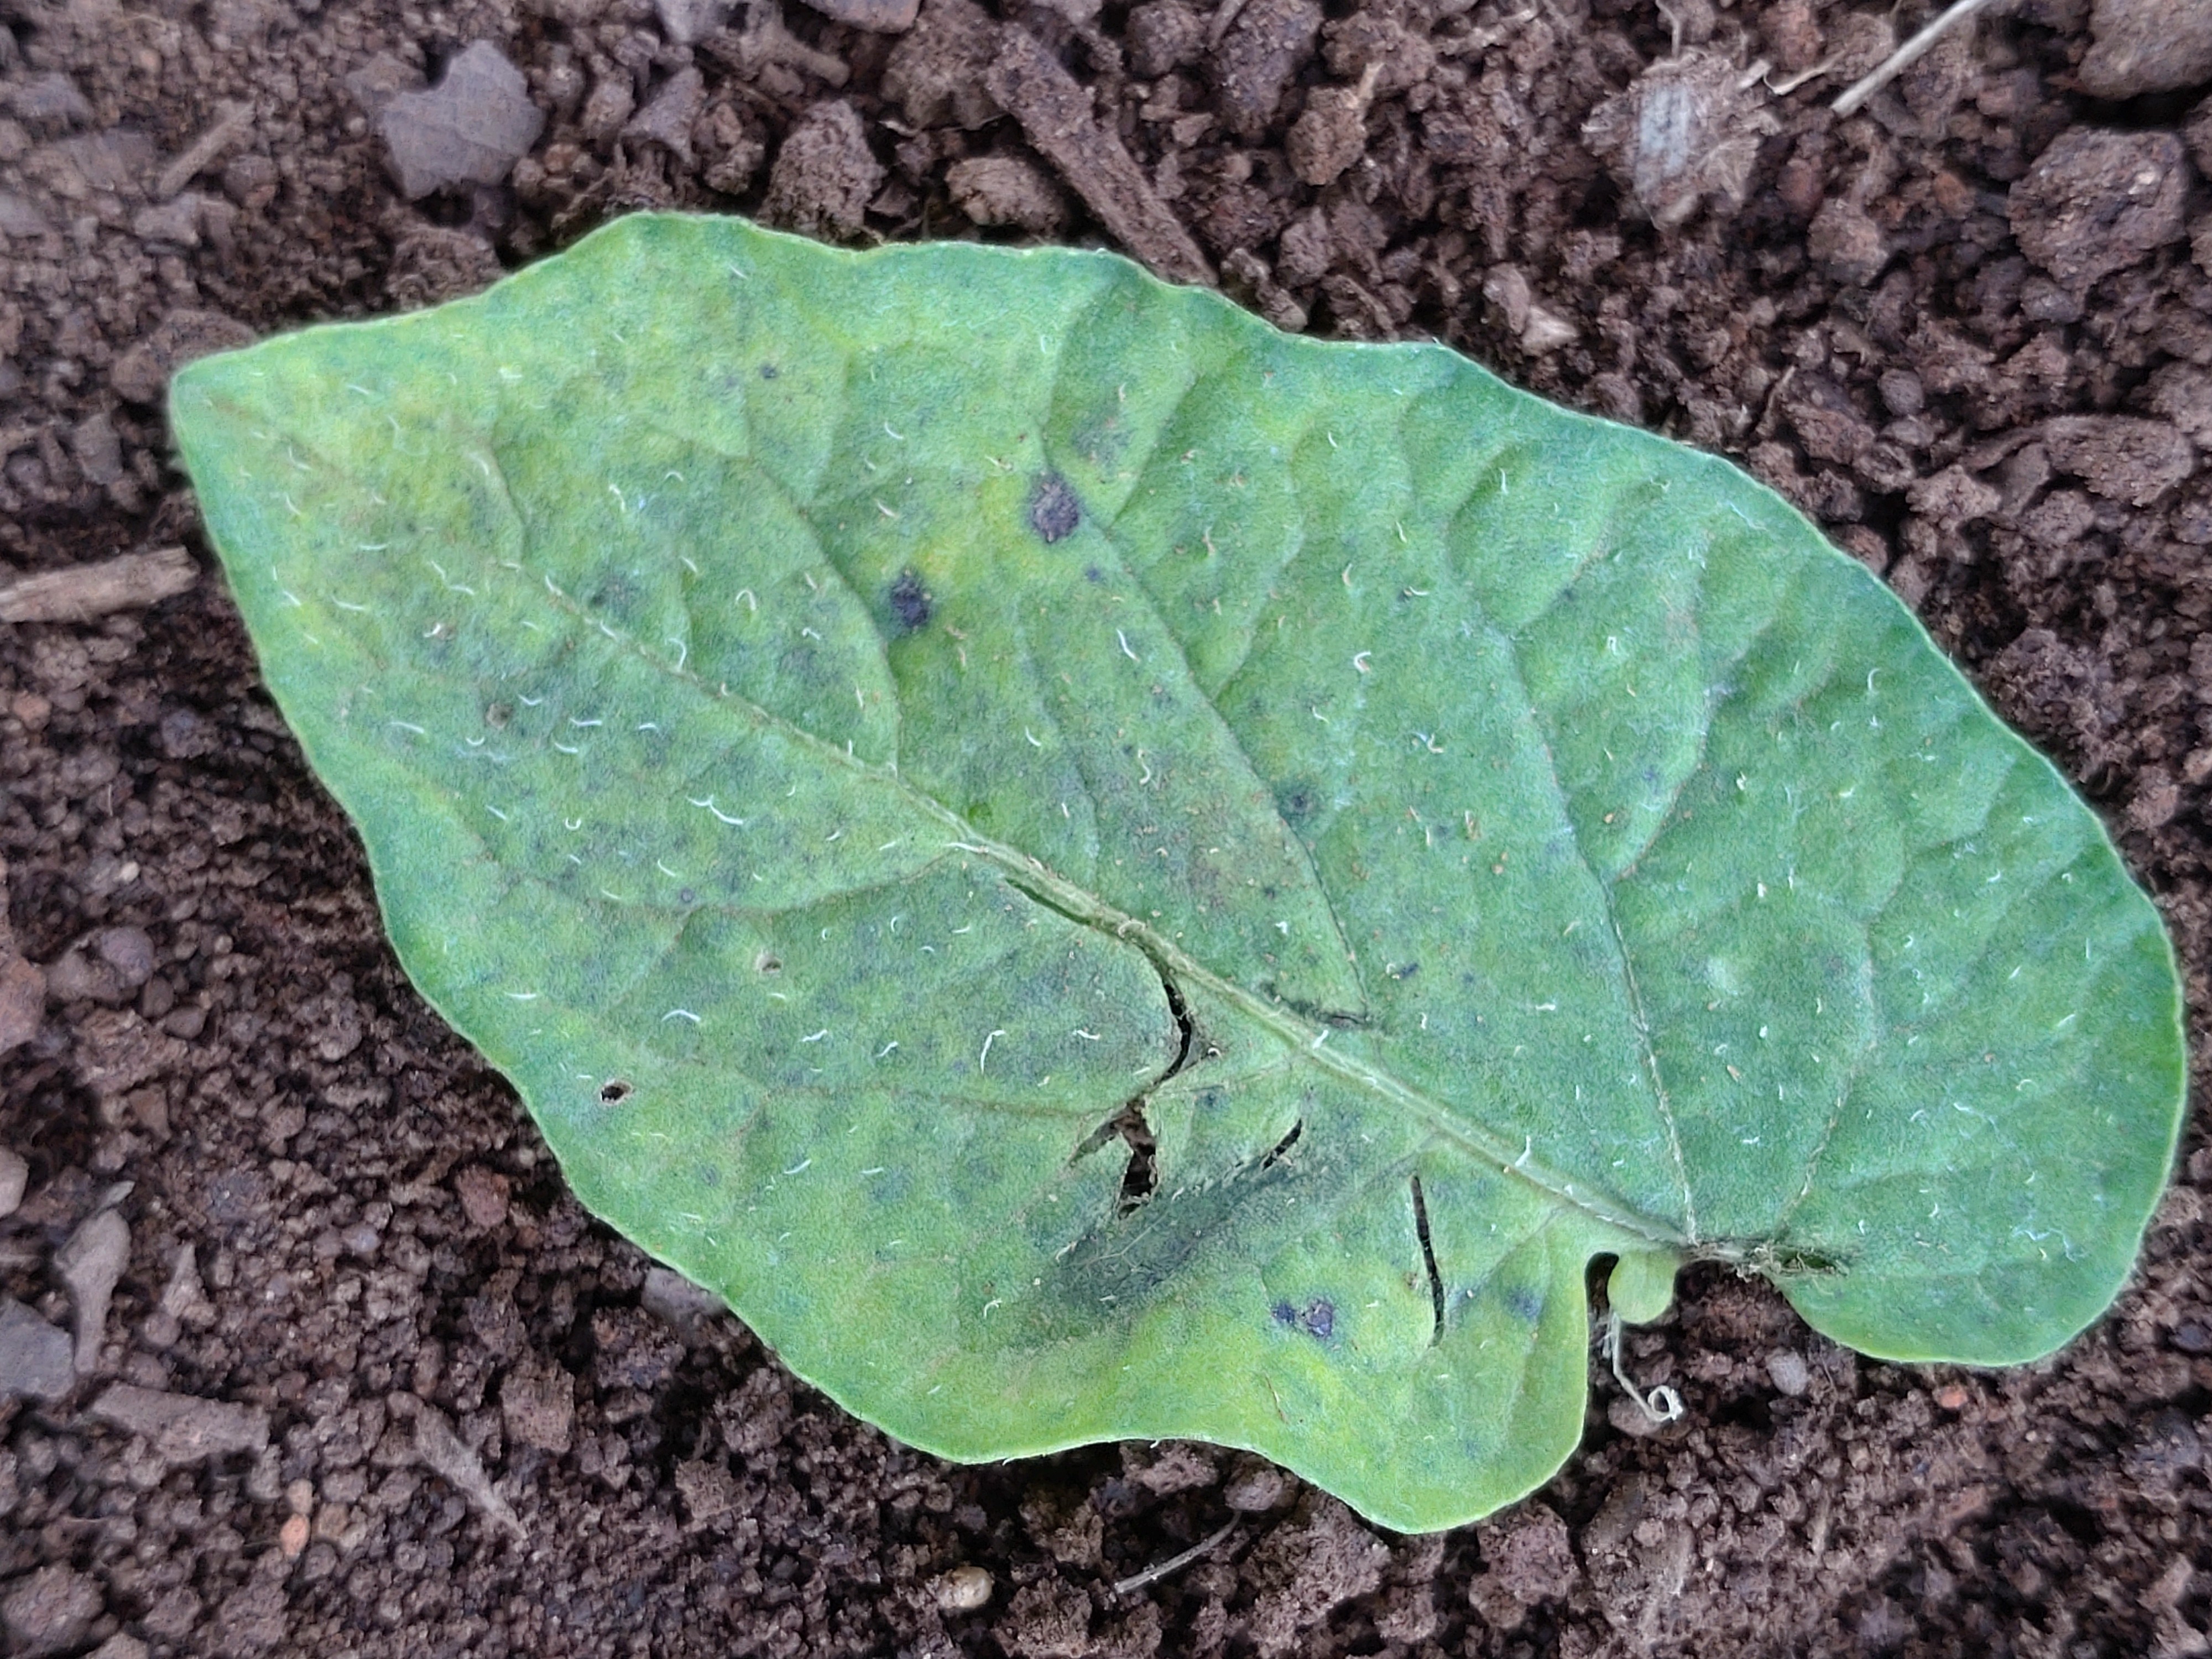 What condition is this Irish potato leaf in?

late blight
